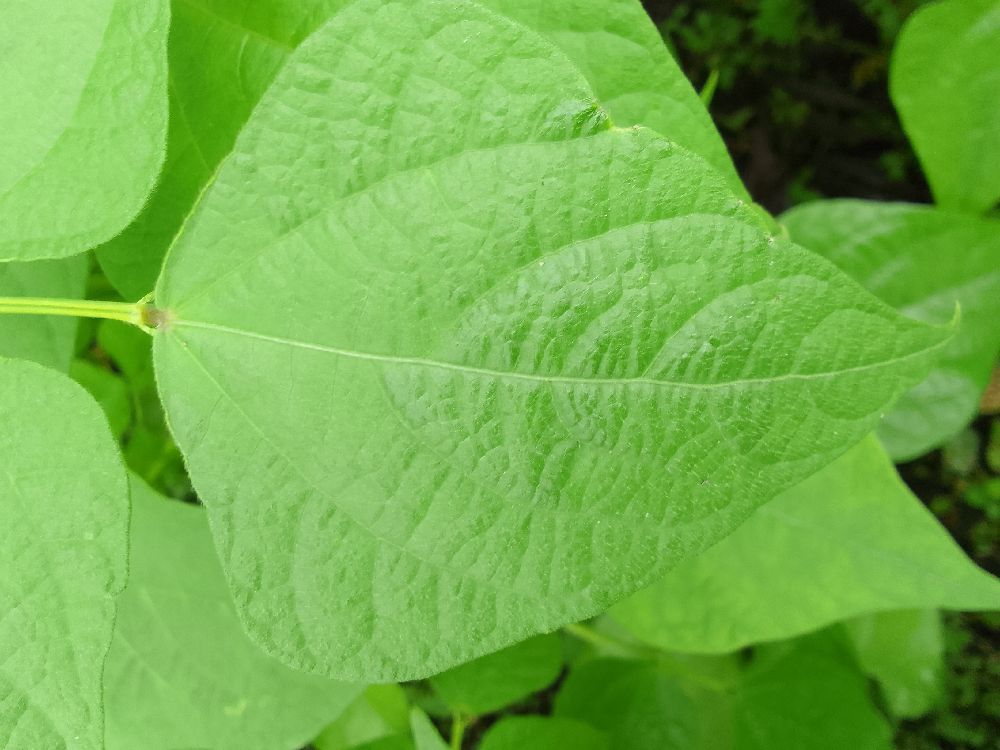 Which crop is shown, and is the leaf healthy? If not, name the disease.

common bean, healthy
